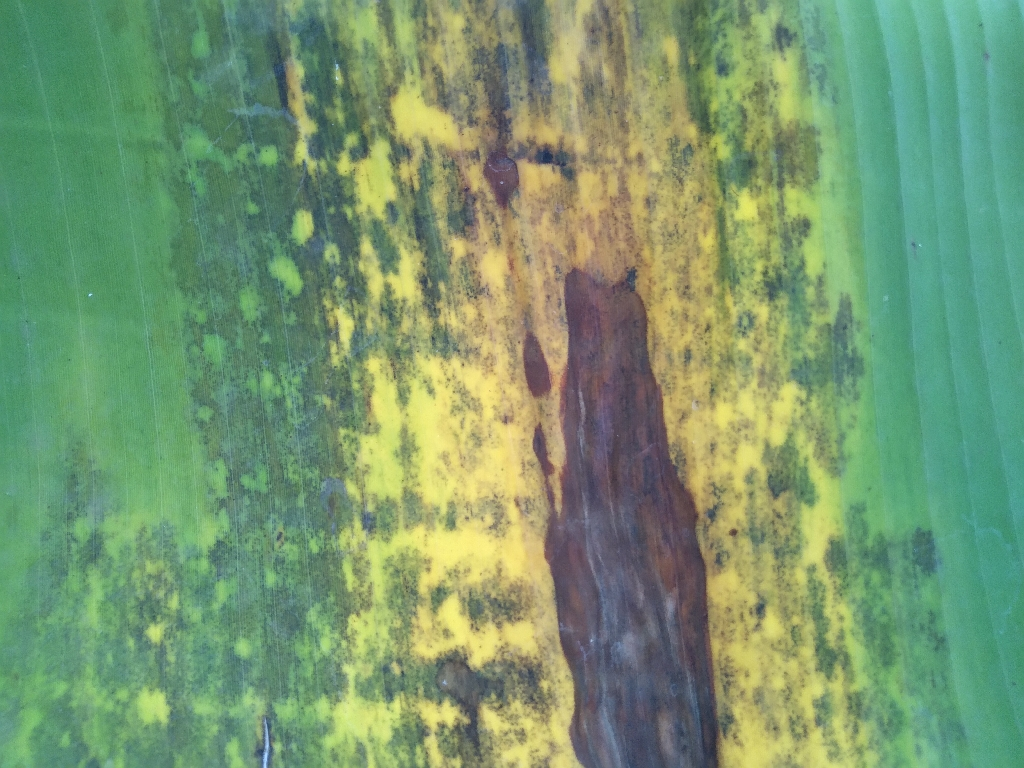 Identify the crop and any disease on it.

banana, black sigatoka
